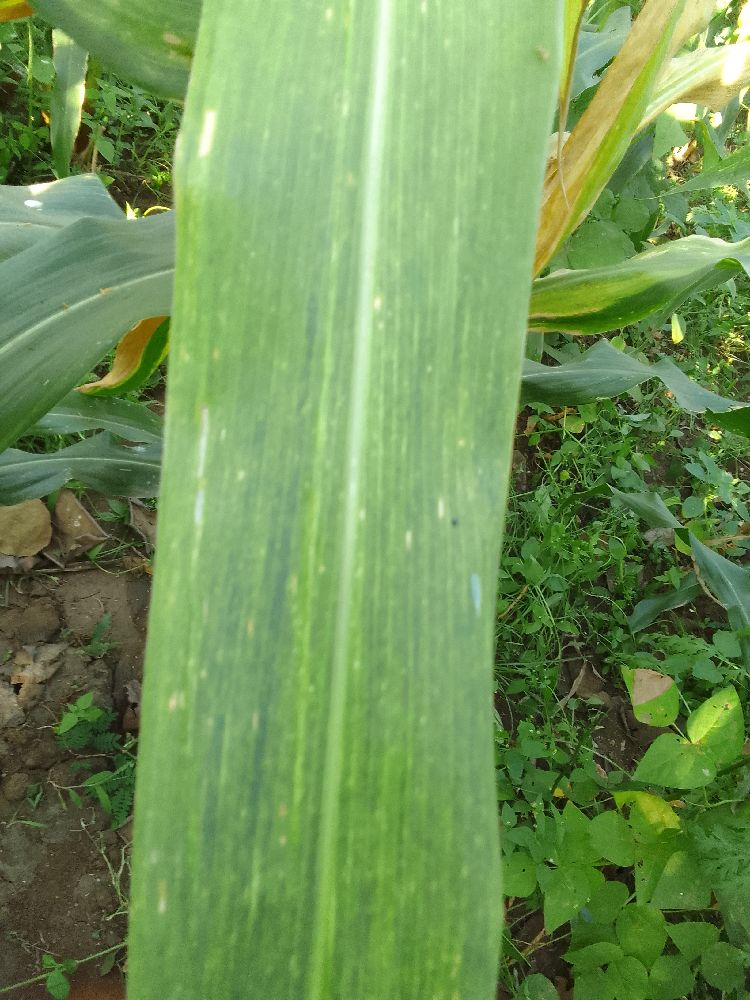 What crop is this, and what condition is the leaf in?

maize, maize lethal necrosis
